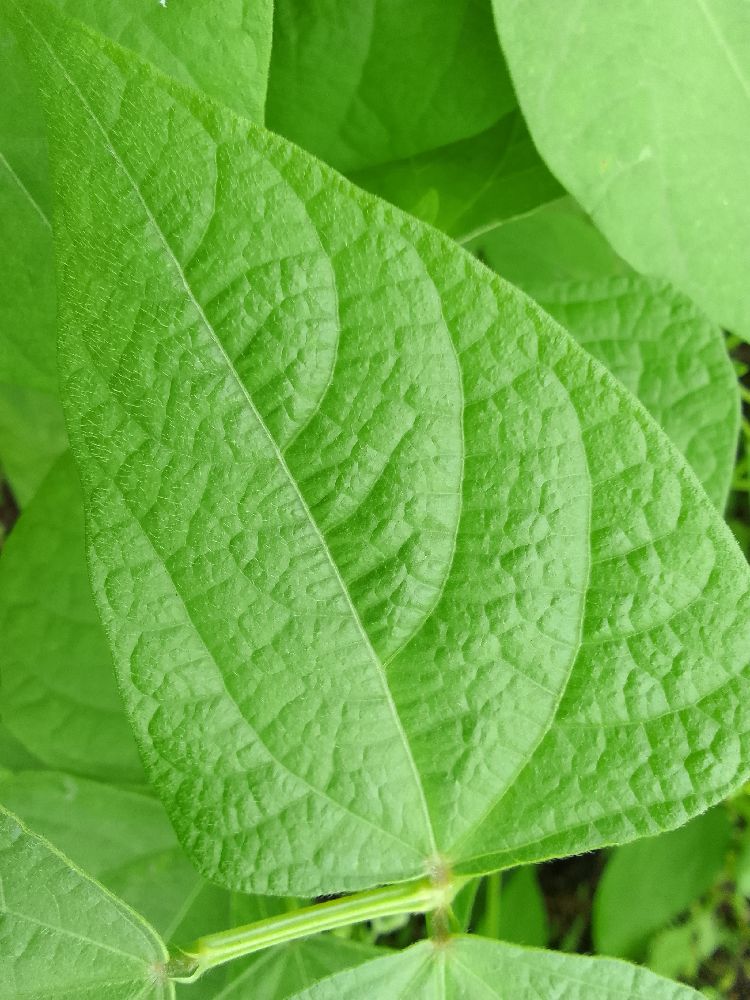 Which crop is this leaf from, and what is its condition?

common bean, healthy
